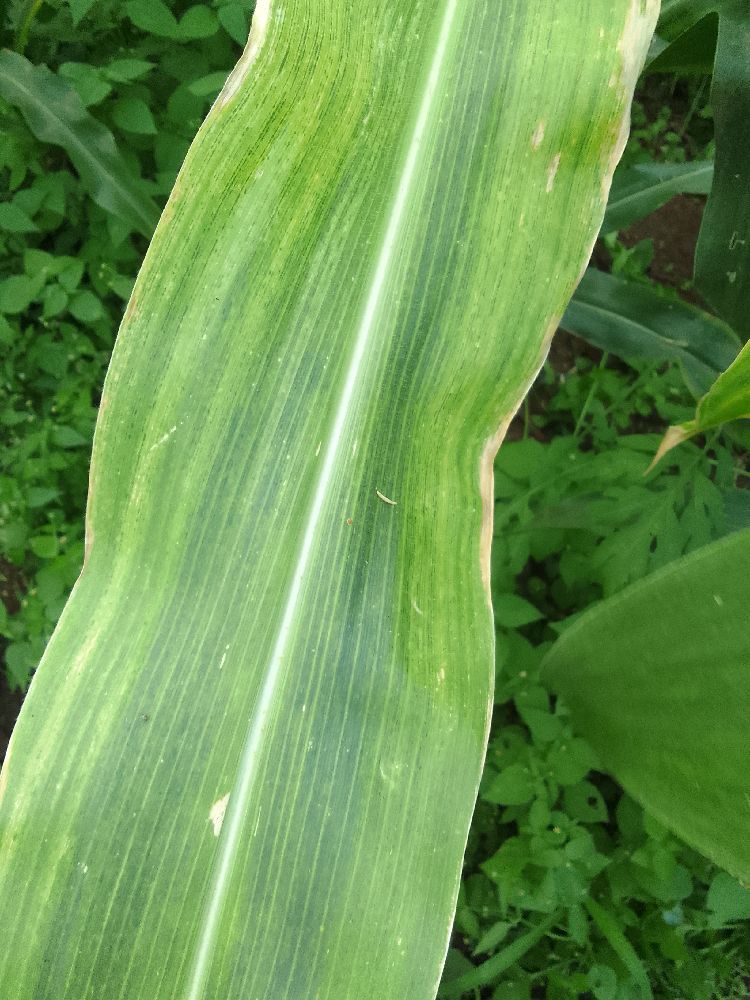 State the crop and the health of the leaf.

maize, maize lethal necrosis
